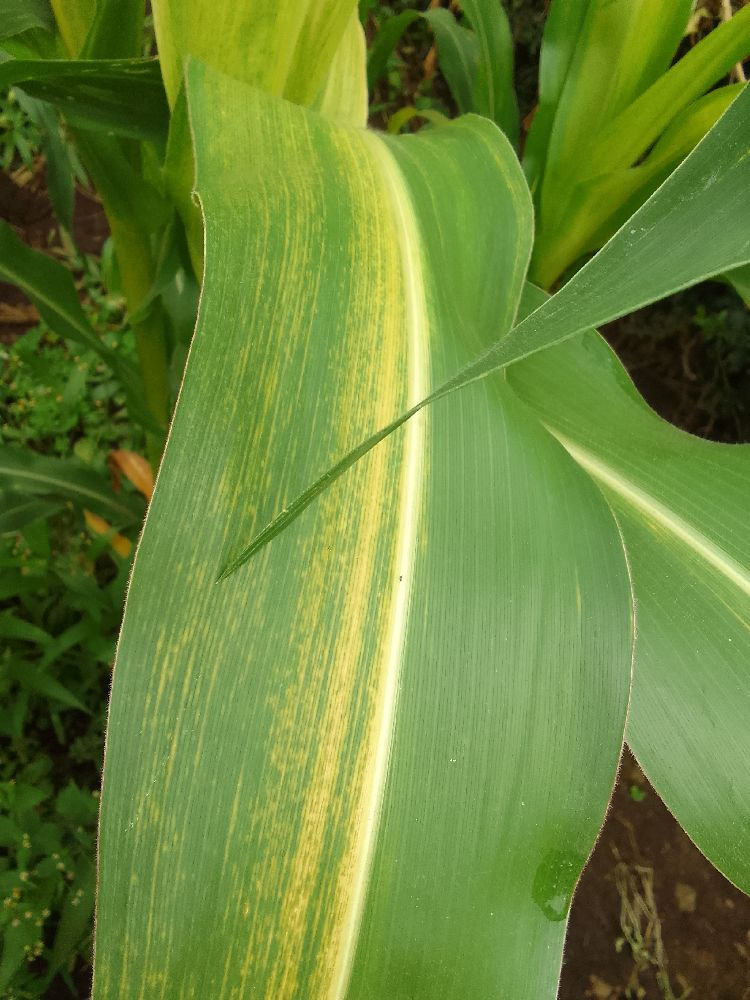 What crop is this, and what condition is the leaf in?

maize, maize lethal necrosis
